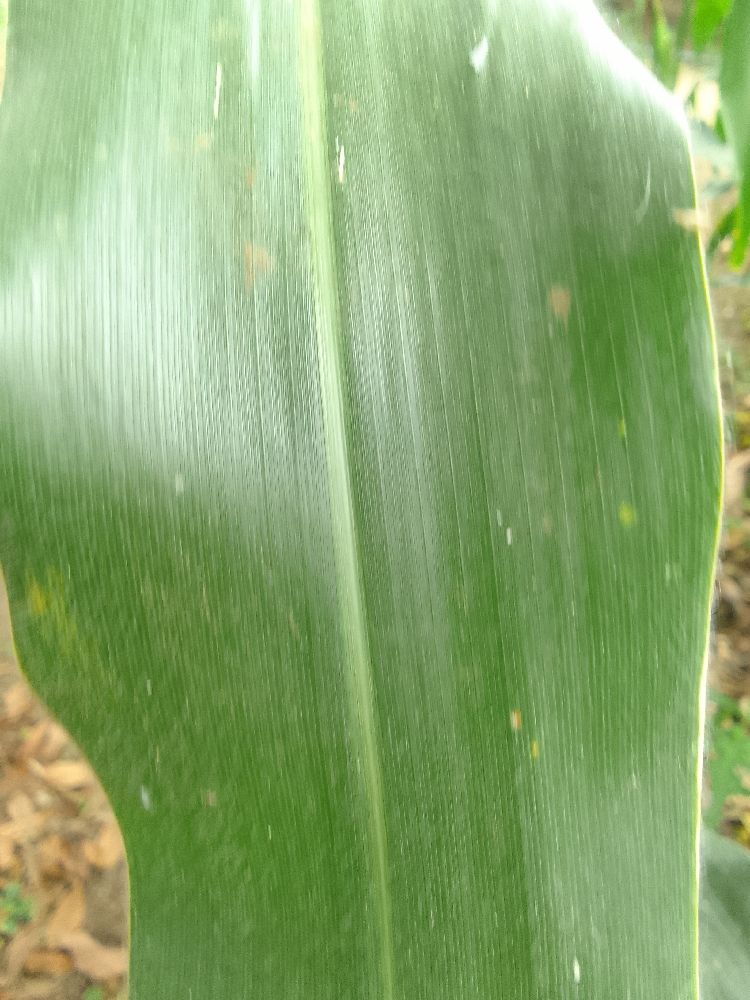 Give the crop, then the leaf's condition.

maize, healthy
